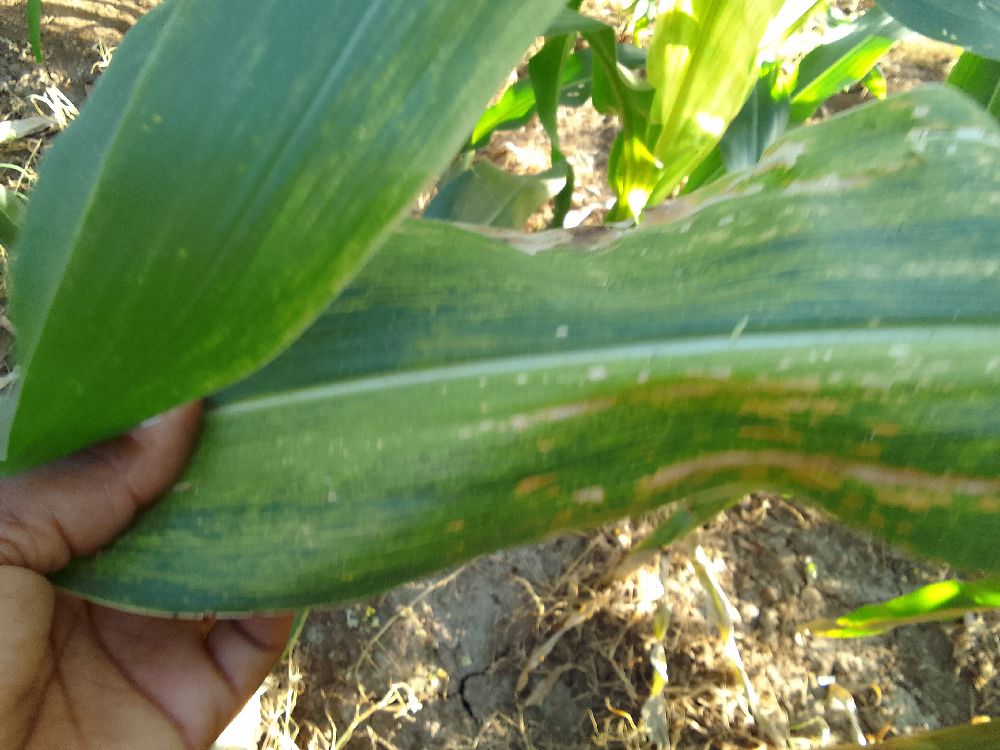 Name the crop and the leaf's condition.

maize, maize lethal necrosis
